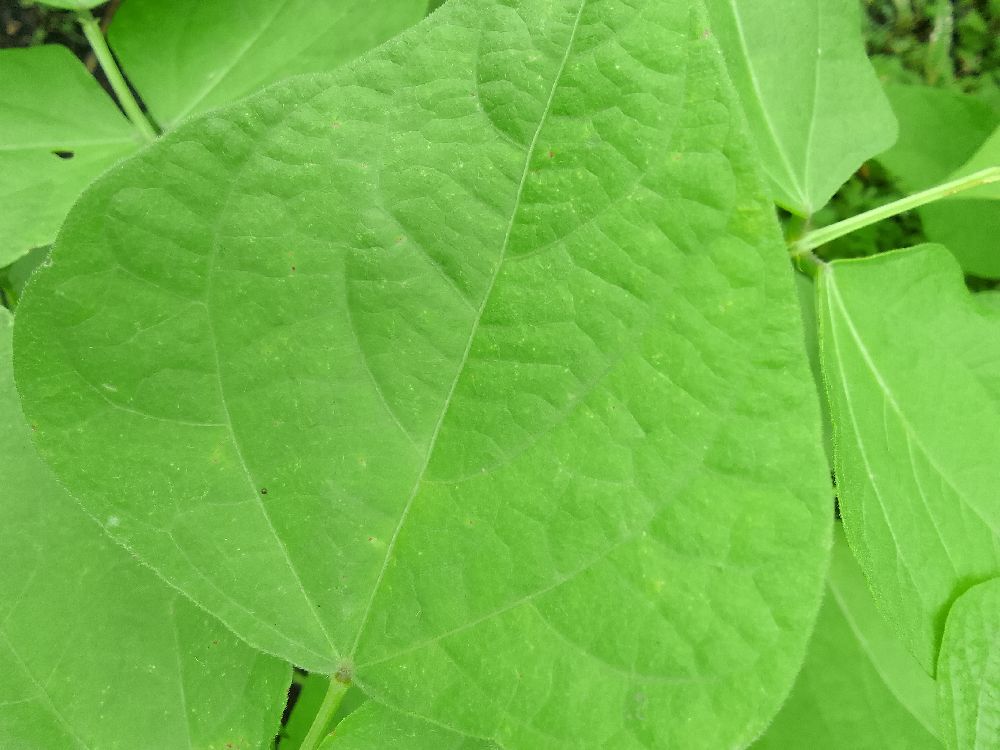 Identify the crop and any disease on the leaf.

common bean, healthy
